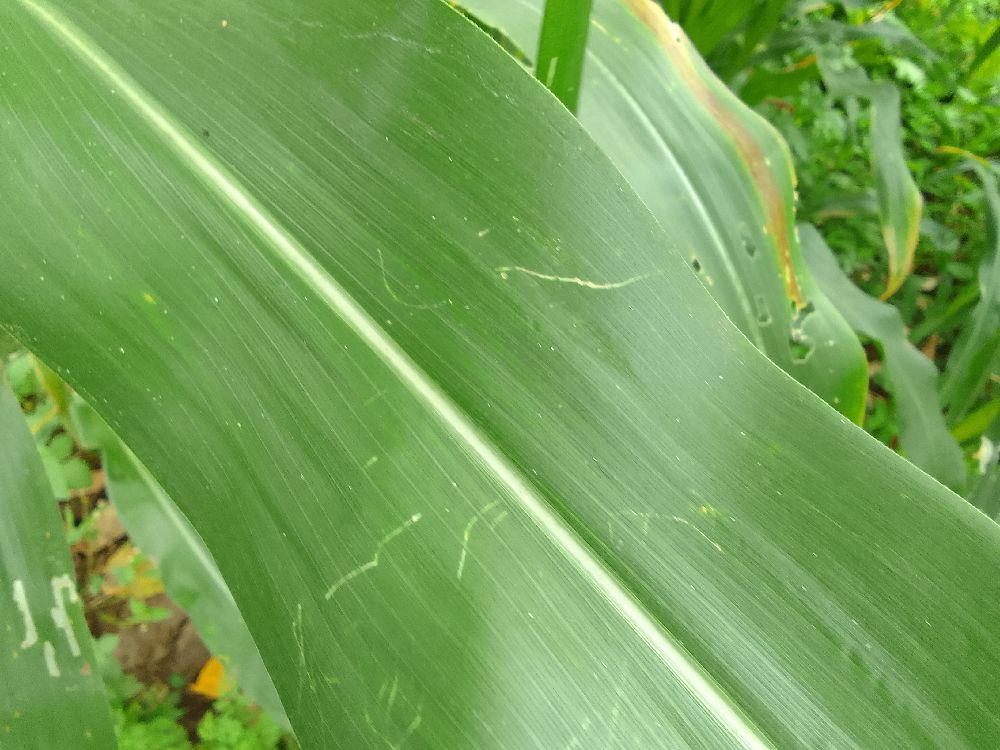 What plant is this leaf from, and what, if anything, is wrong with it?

maize, healthy
